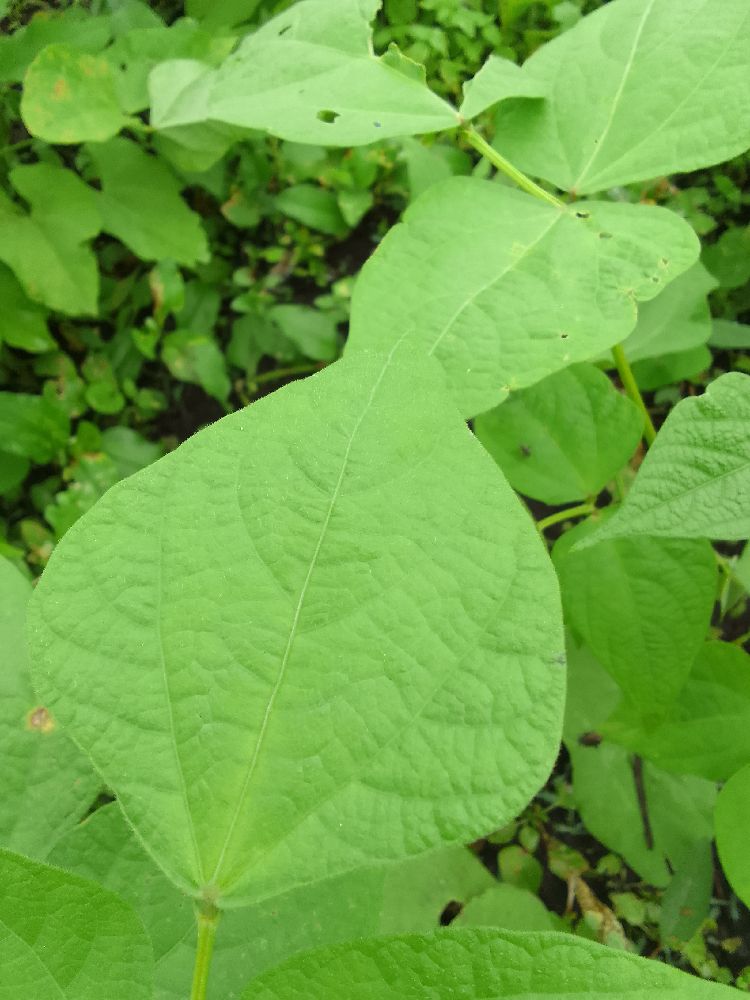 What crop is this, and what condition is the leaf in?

common bean, healthy
